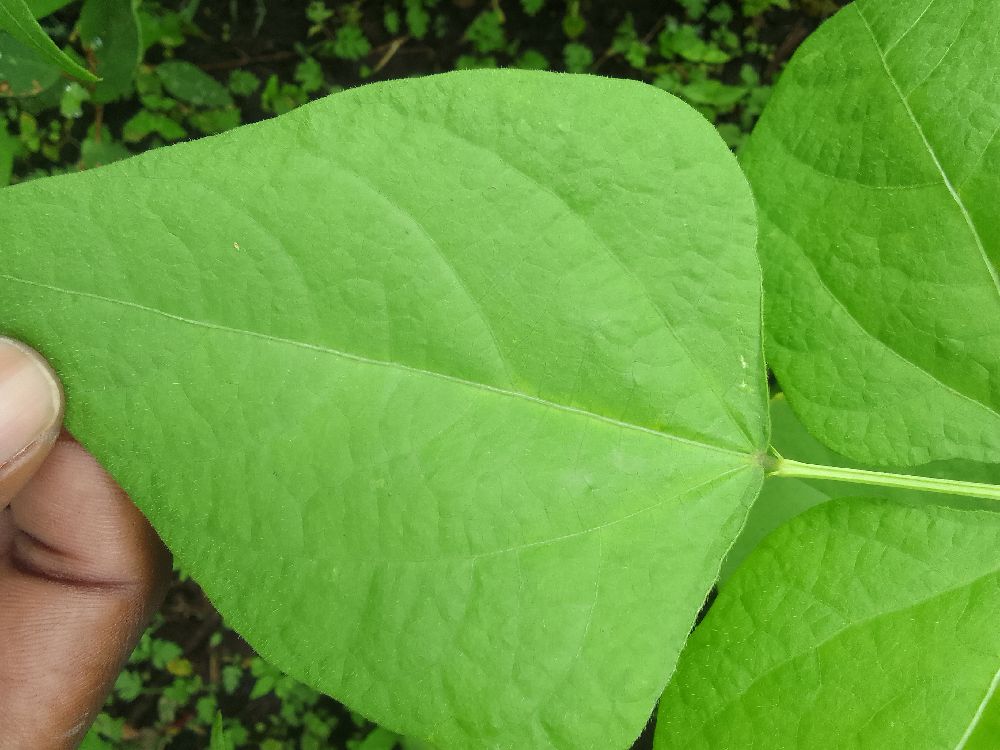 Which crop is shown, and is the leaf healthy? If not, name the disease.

common bean, healthy
